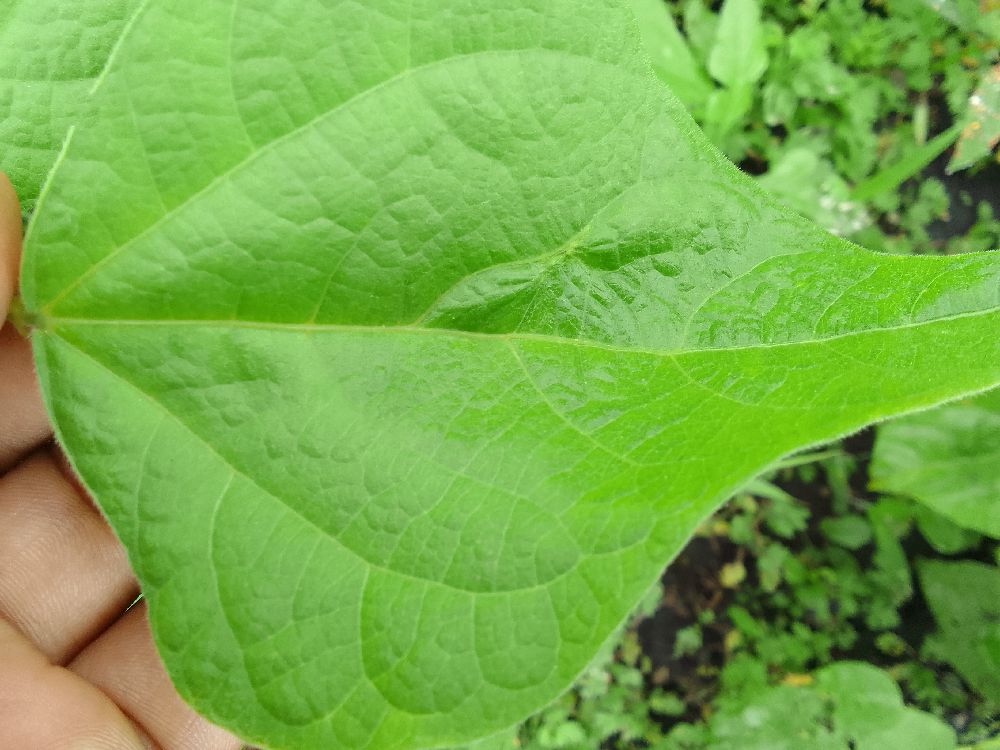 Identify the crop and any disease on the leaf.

common bean, healthy
